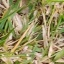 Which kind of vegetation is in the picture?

grass
